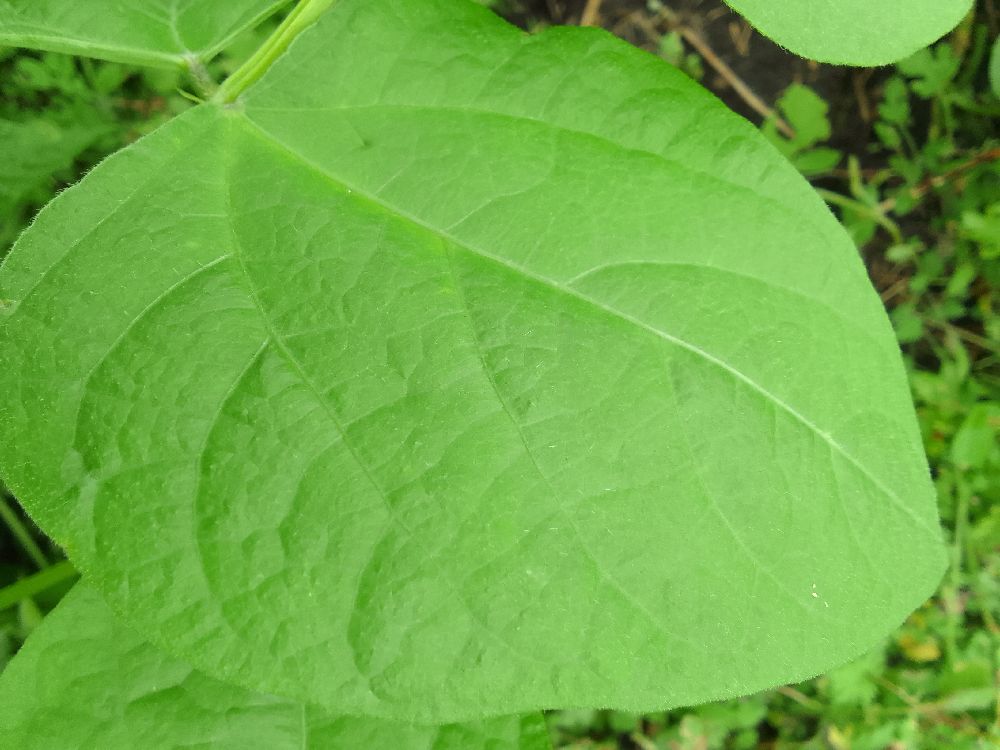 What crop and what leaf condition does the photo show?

common bean, healthy
